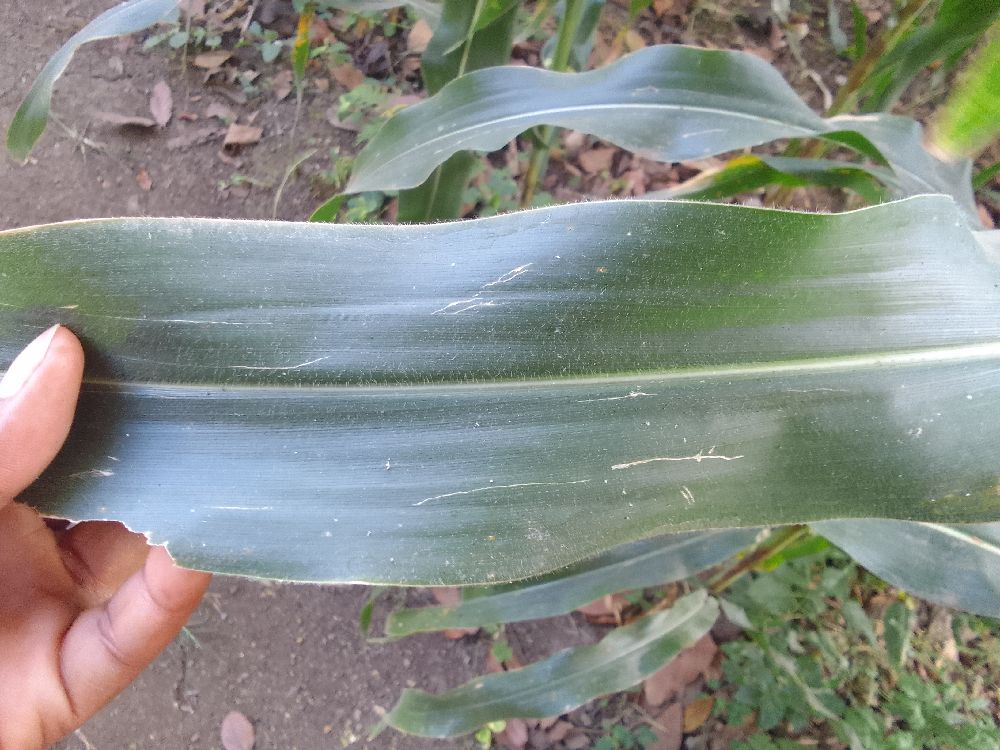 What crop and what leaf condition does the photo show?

maize, healthy
